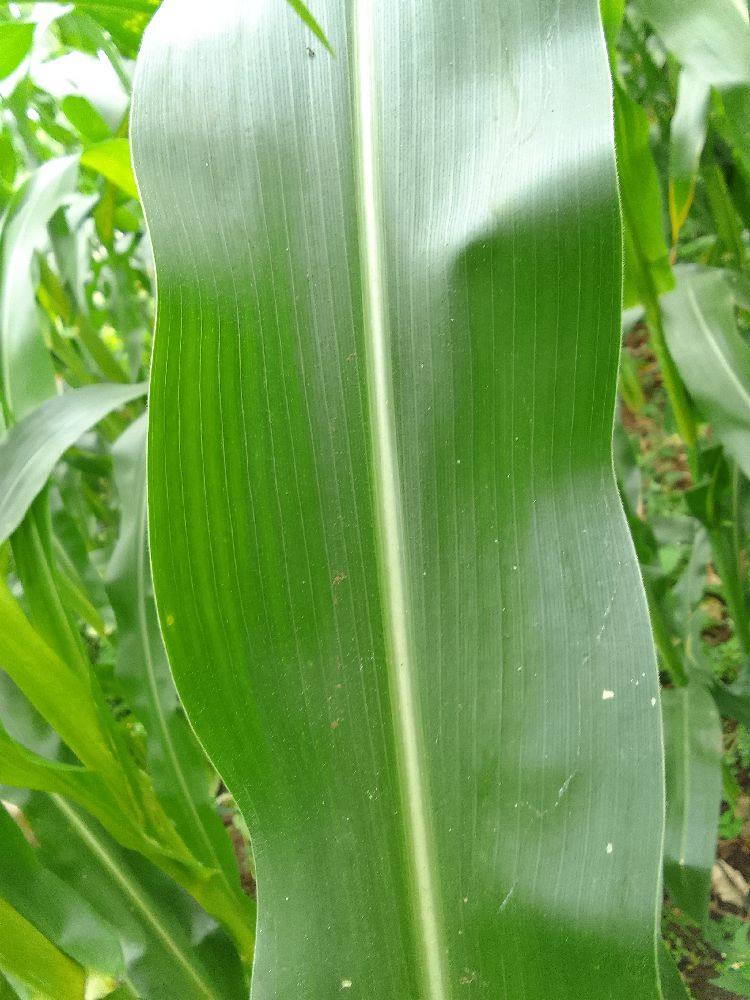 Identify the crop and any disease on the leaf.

maize, healthy
